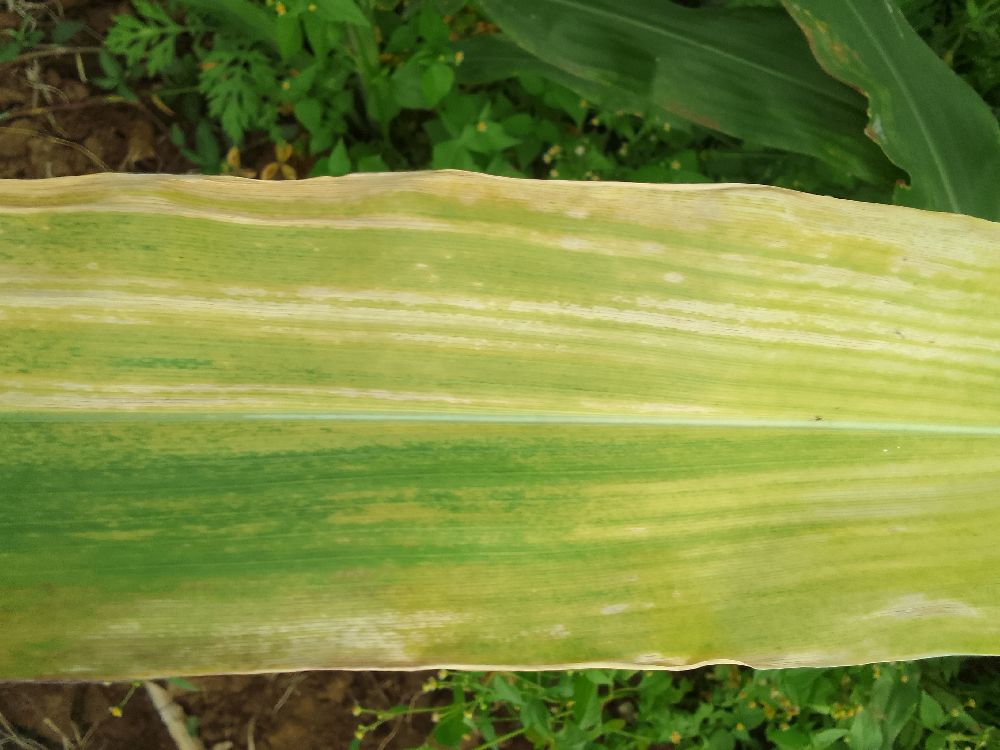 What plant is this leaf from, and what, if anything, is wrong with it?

maize, maize lethal necrosis
